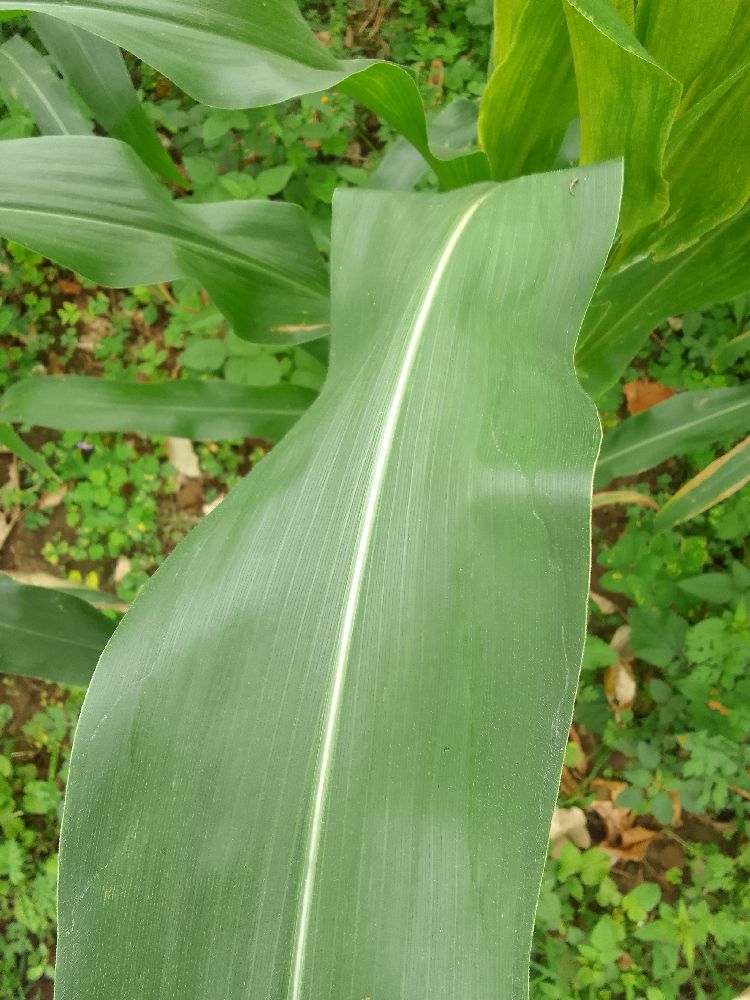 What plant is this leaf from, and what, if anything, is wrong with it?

maize, healthy
